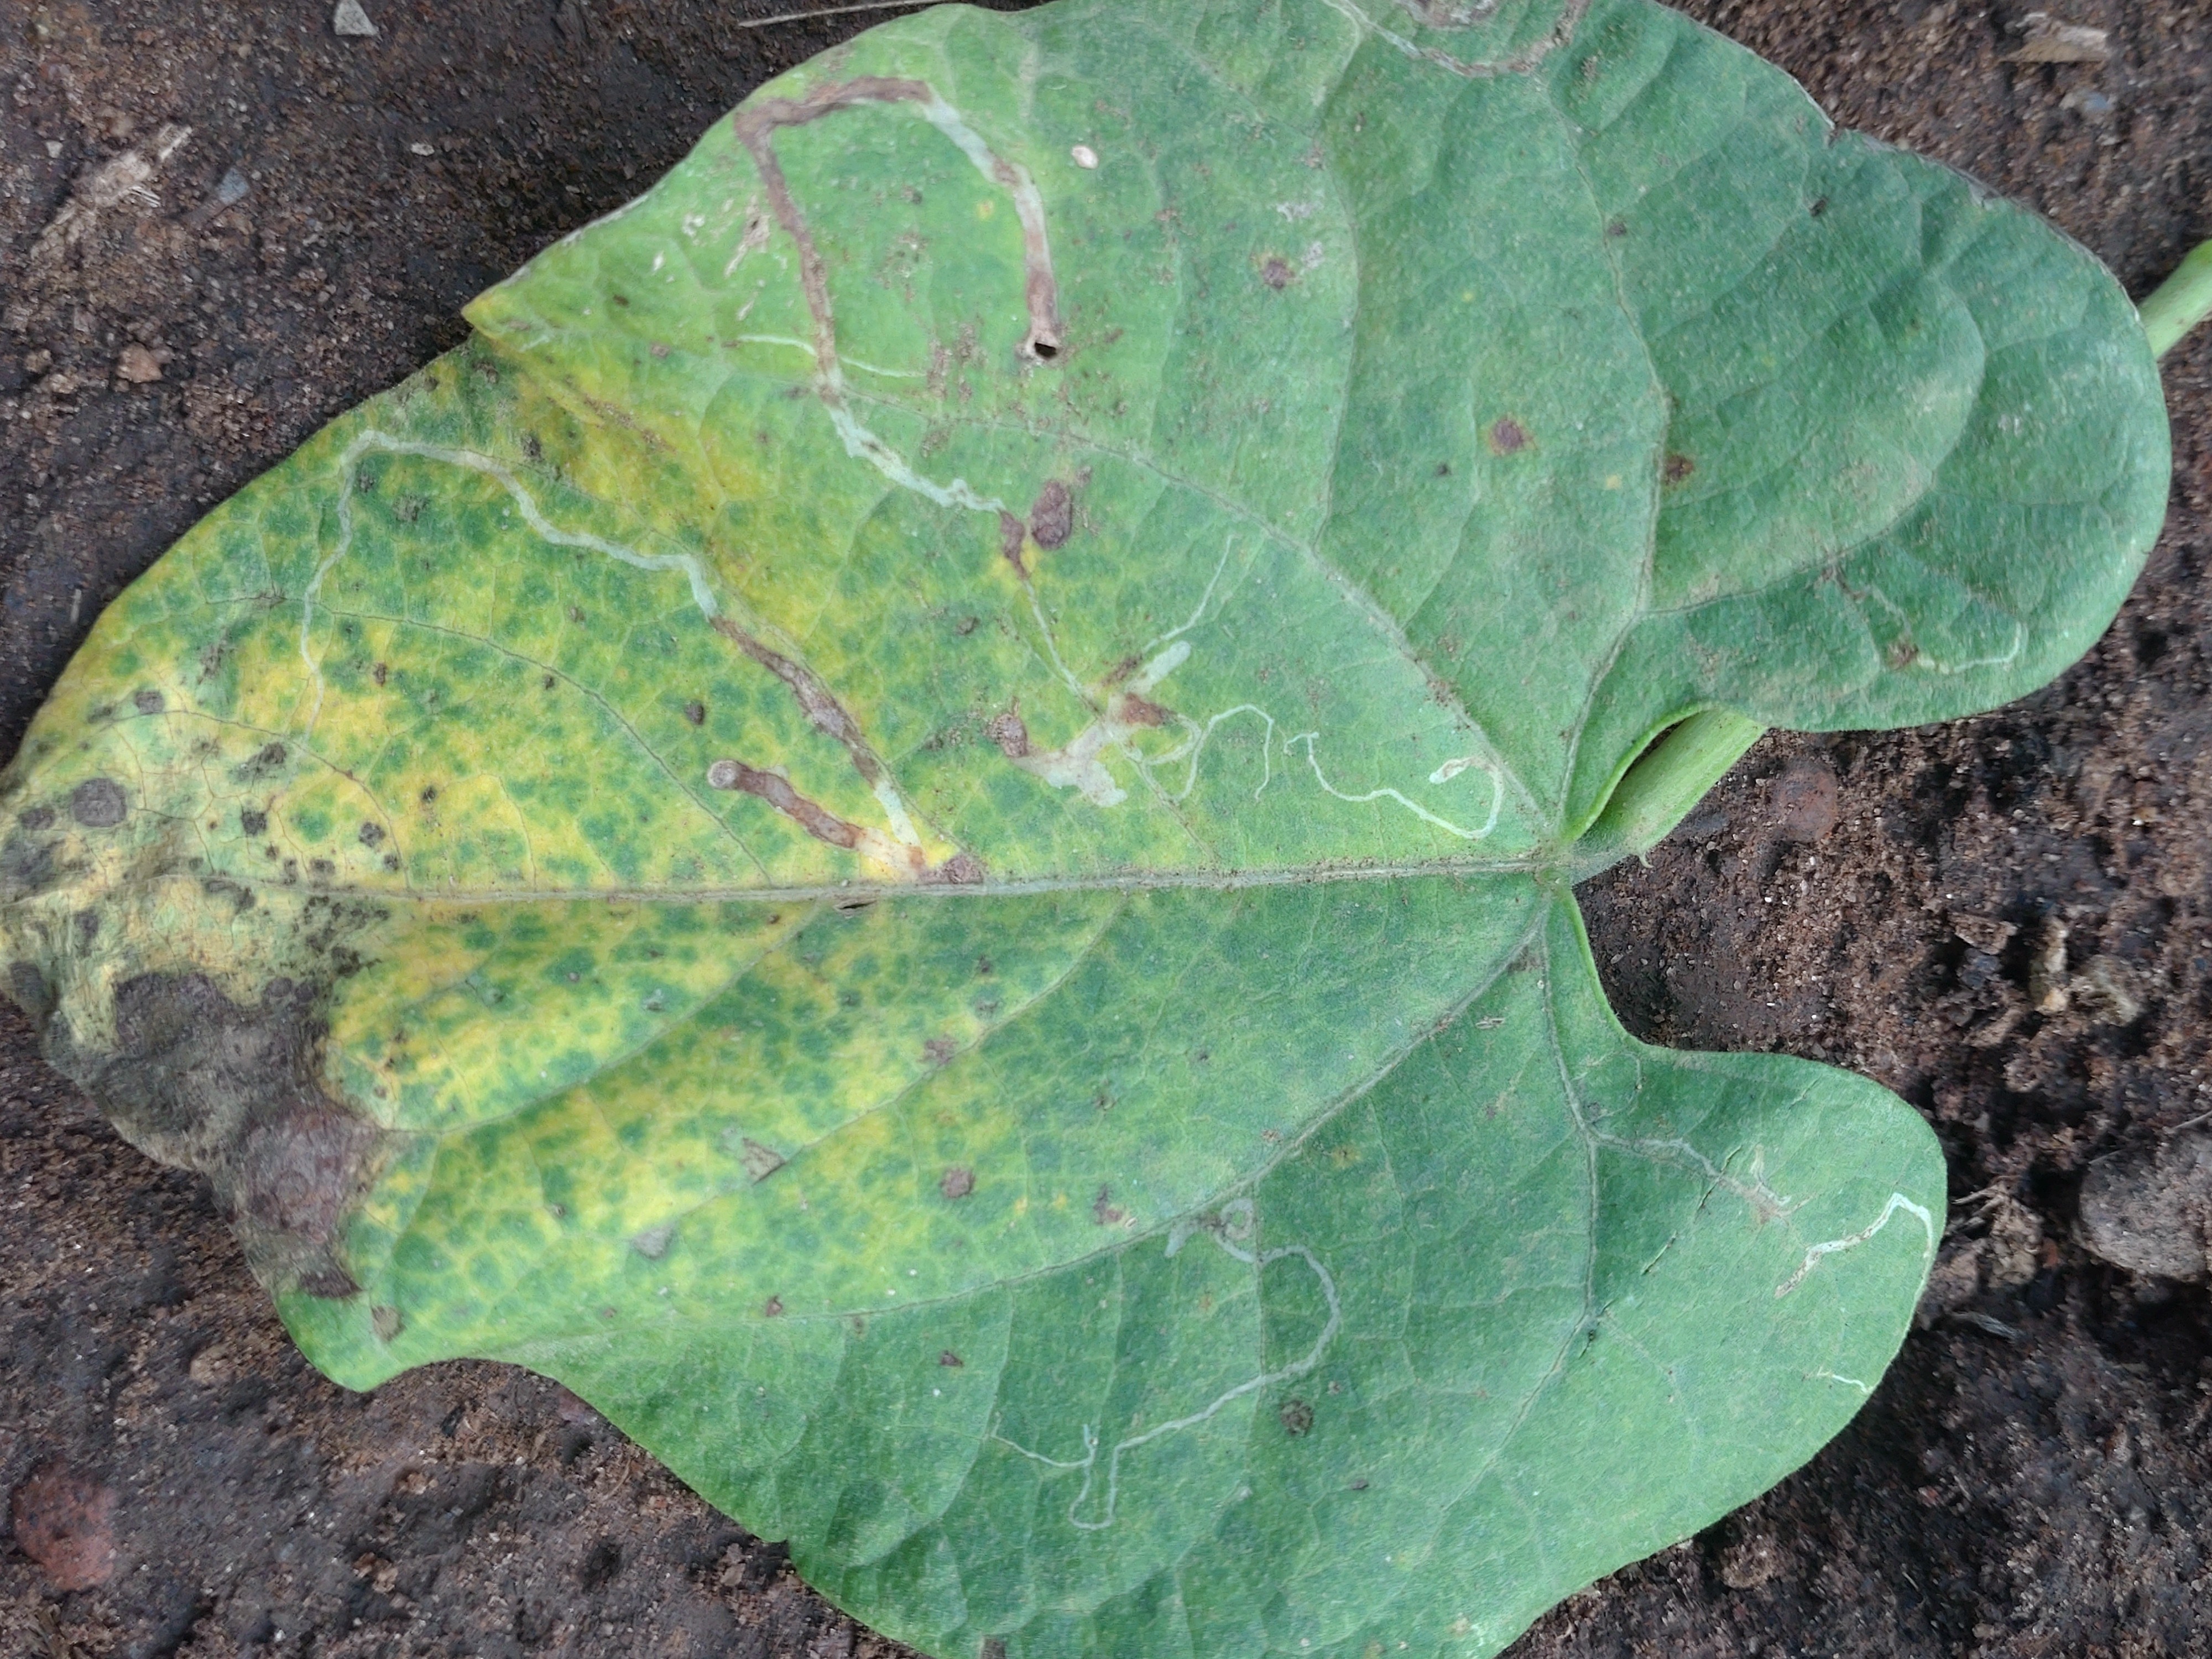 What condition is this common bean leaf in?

anthracnose
